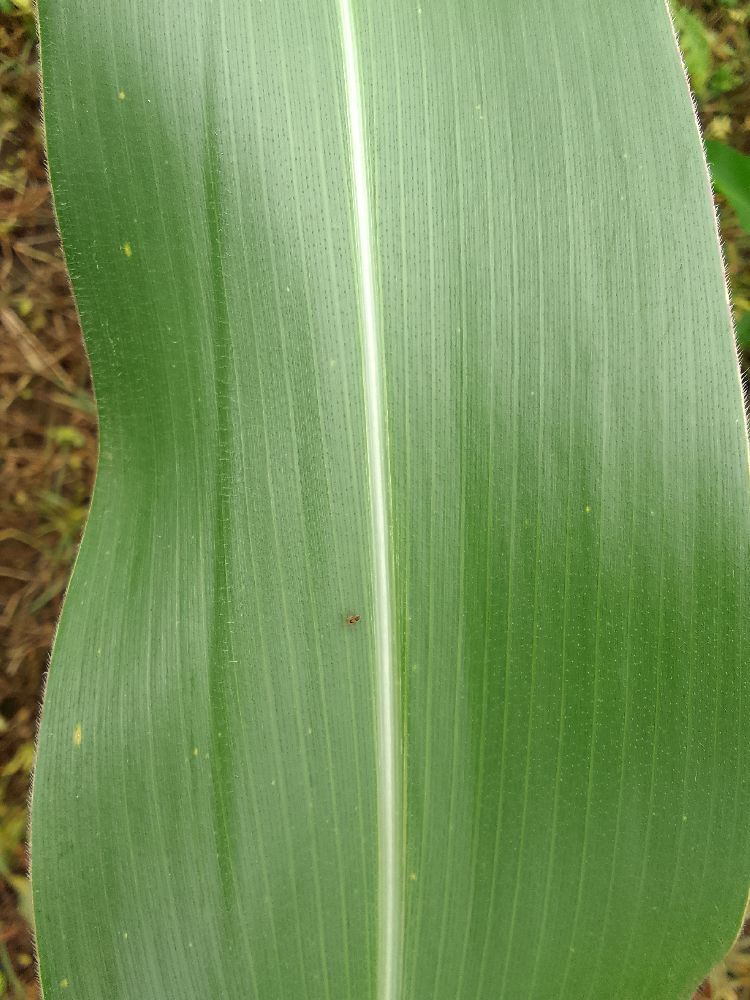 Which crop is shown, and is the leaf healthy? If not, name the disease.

maize, healthy
